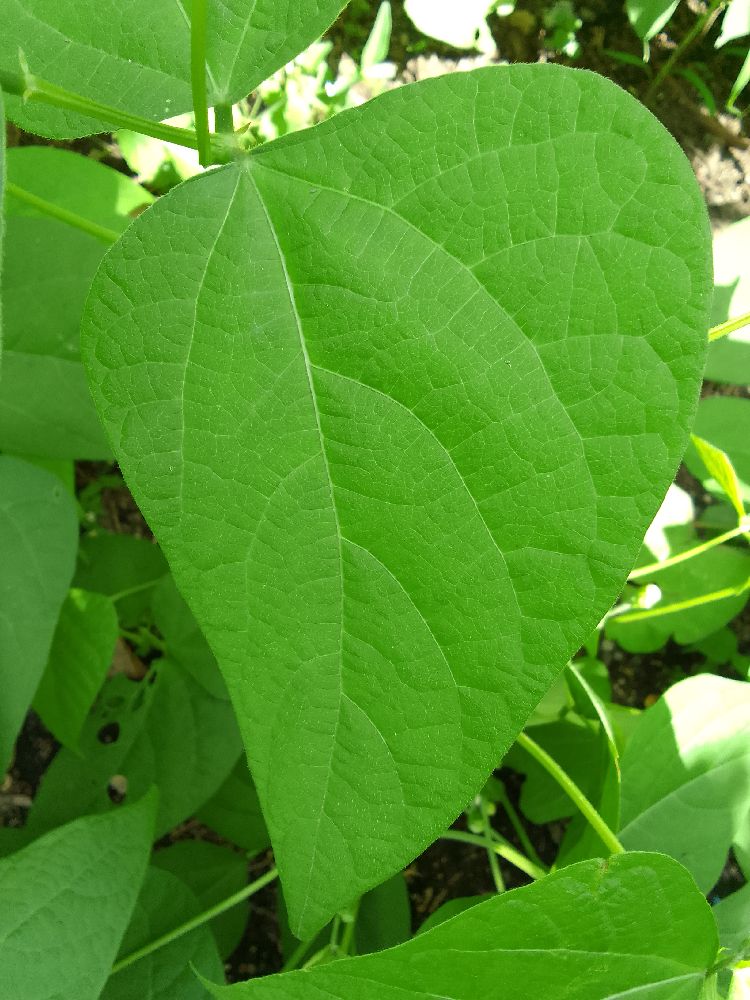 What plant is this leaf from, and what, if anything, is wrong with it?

common bean, healthy
